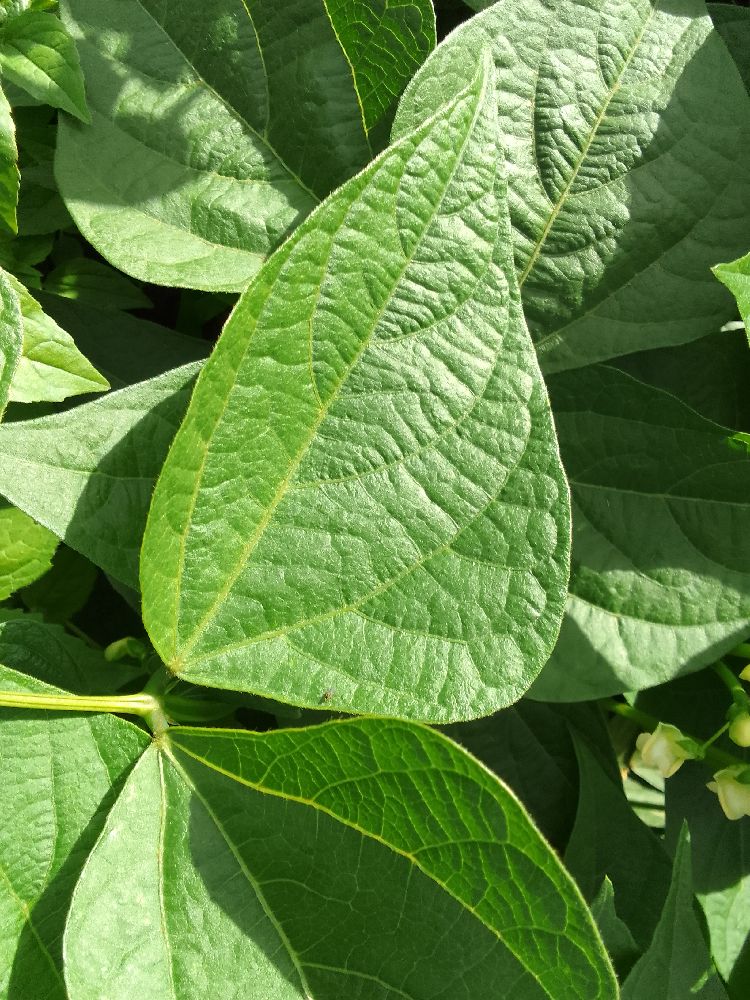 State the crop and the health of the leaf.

common bean, healthy
